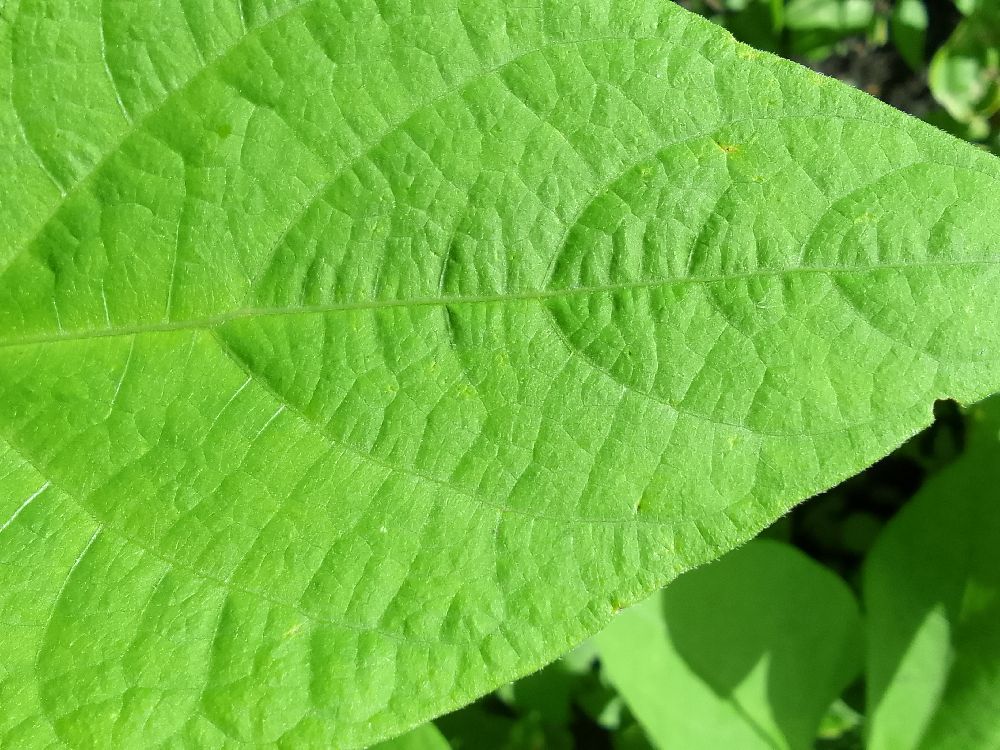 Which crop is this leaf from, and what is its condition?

common bean, healthy
